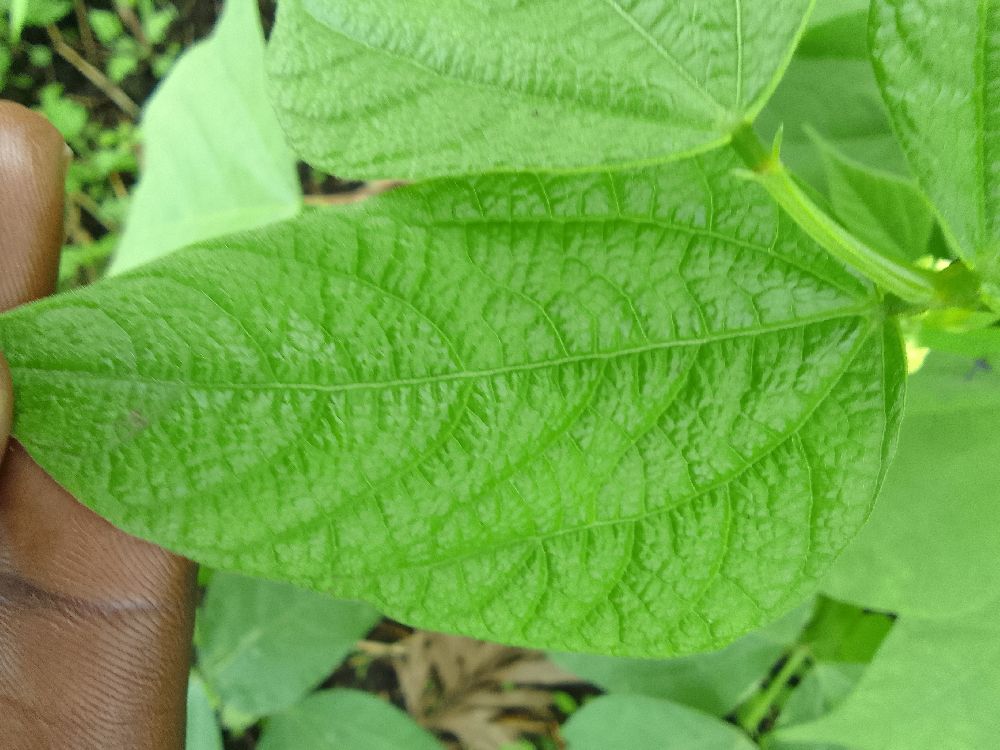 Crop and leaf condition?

common bean, healthy
